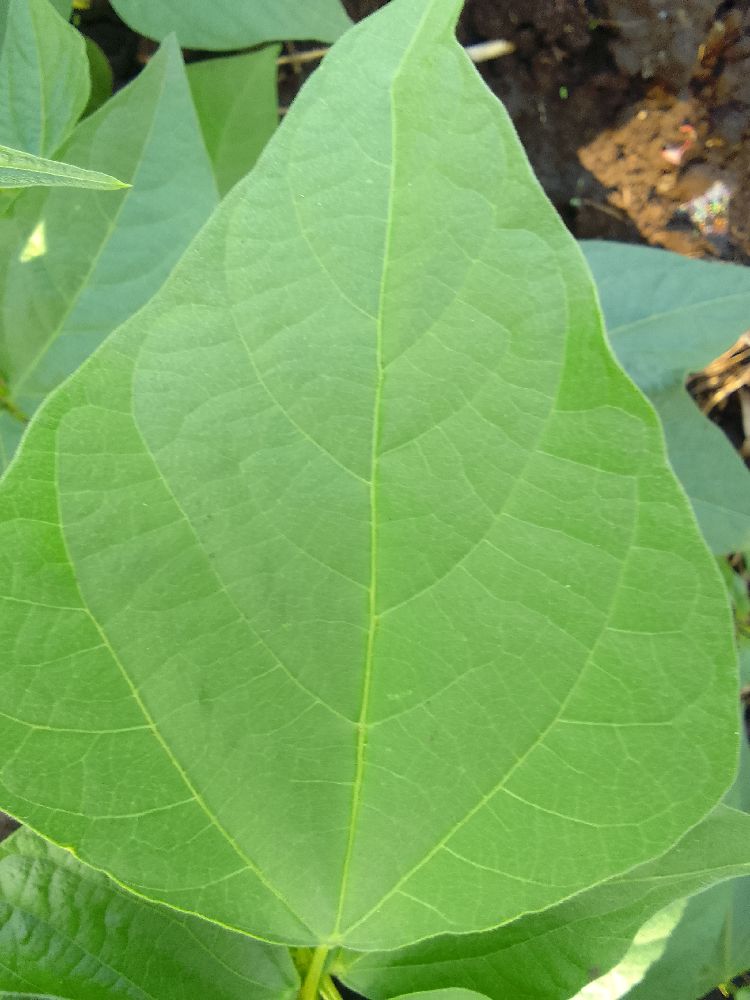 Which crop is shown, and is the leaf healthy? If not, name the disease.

common bean, healthy
